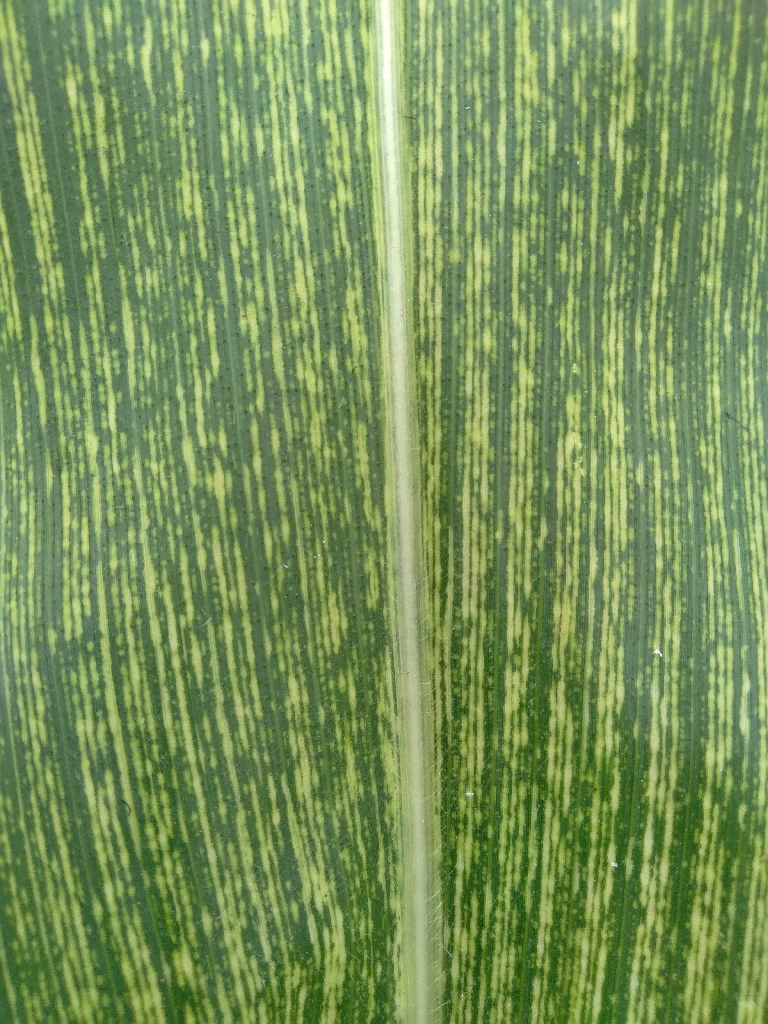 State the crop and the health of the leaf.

maize, maize streak virus
